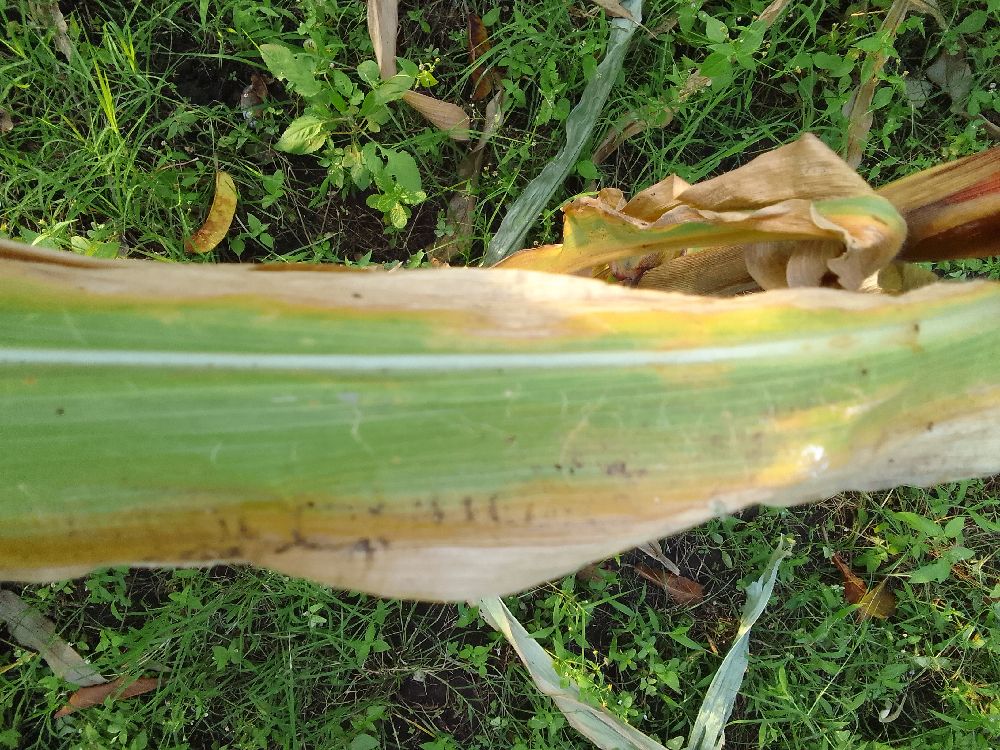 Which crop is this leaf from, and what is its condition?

maize, maize lethal necrosis
